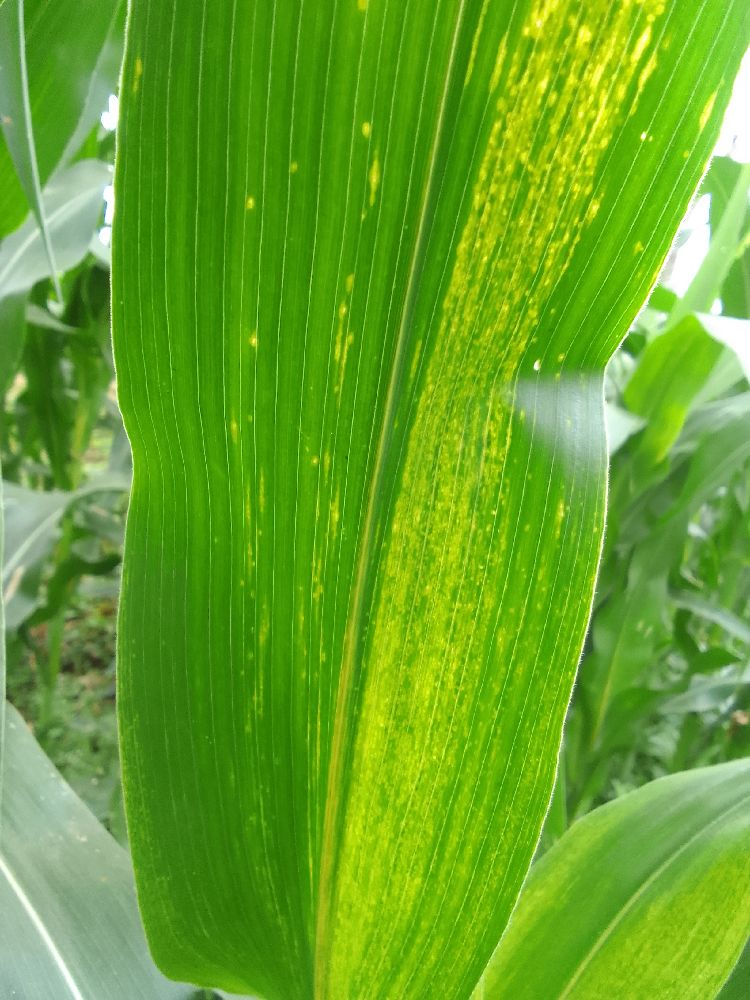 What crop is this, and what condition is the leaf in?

maize, maize lethal necrosis
